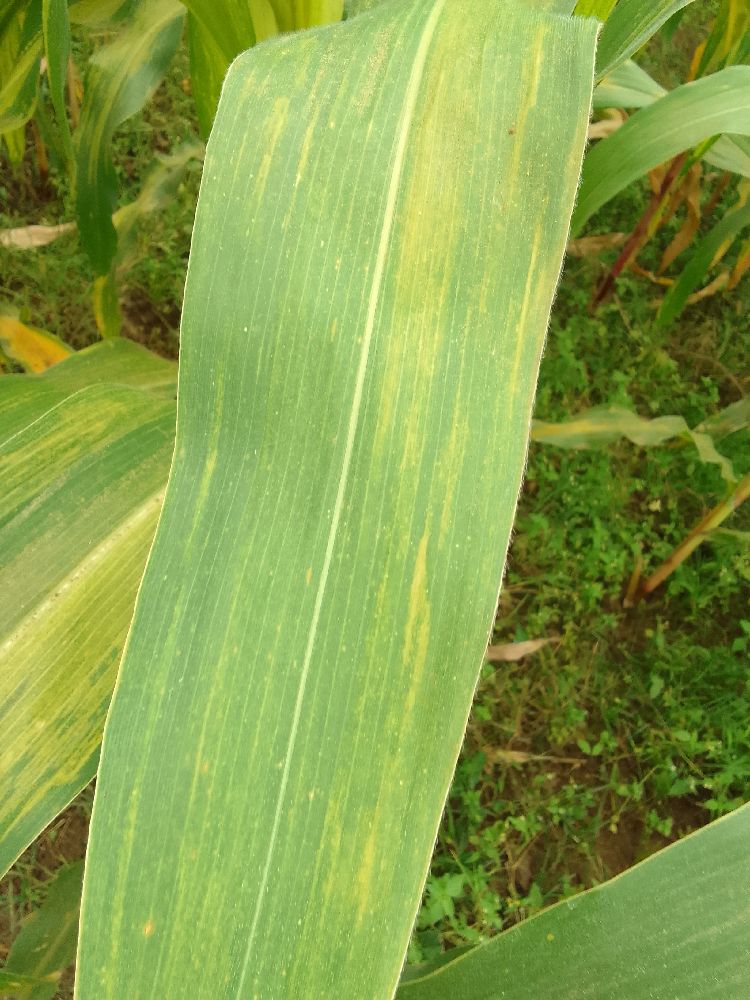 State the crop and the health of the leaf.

maize, maize lethal necrosis
